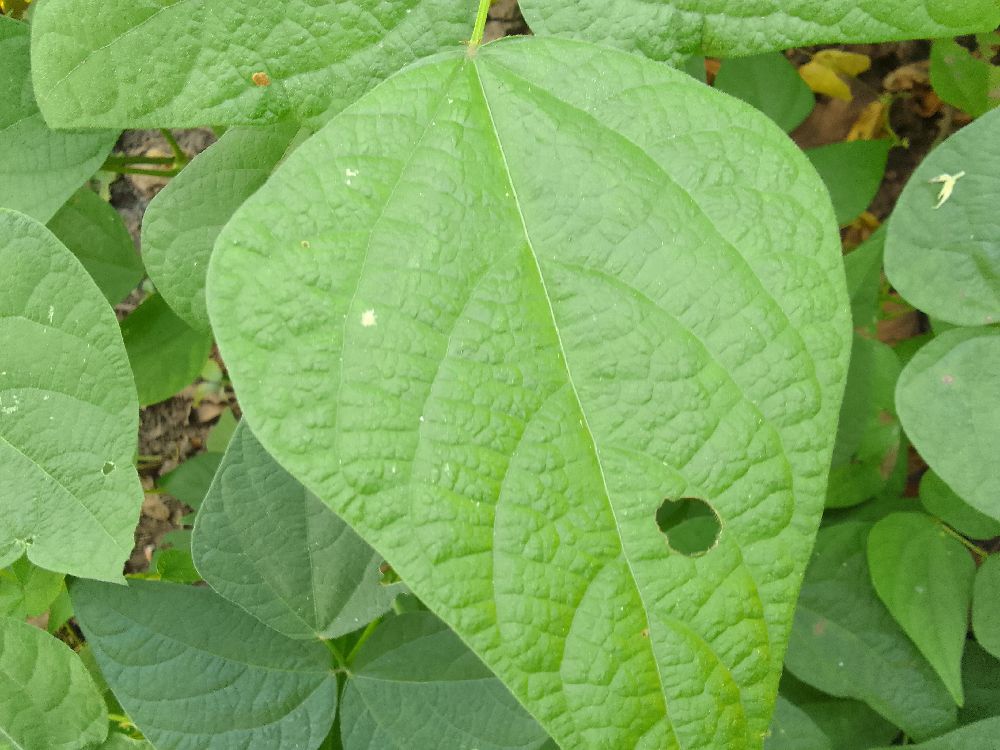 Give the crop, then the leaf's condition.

common bean, healthy
